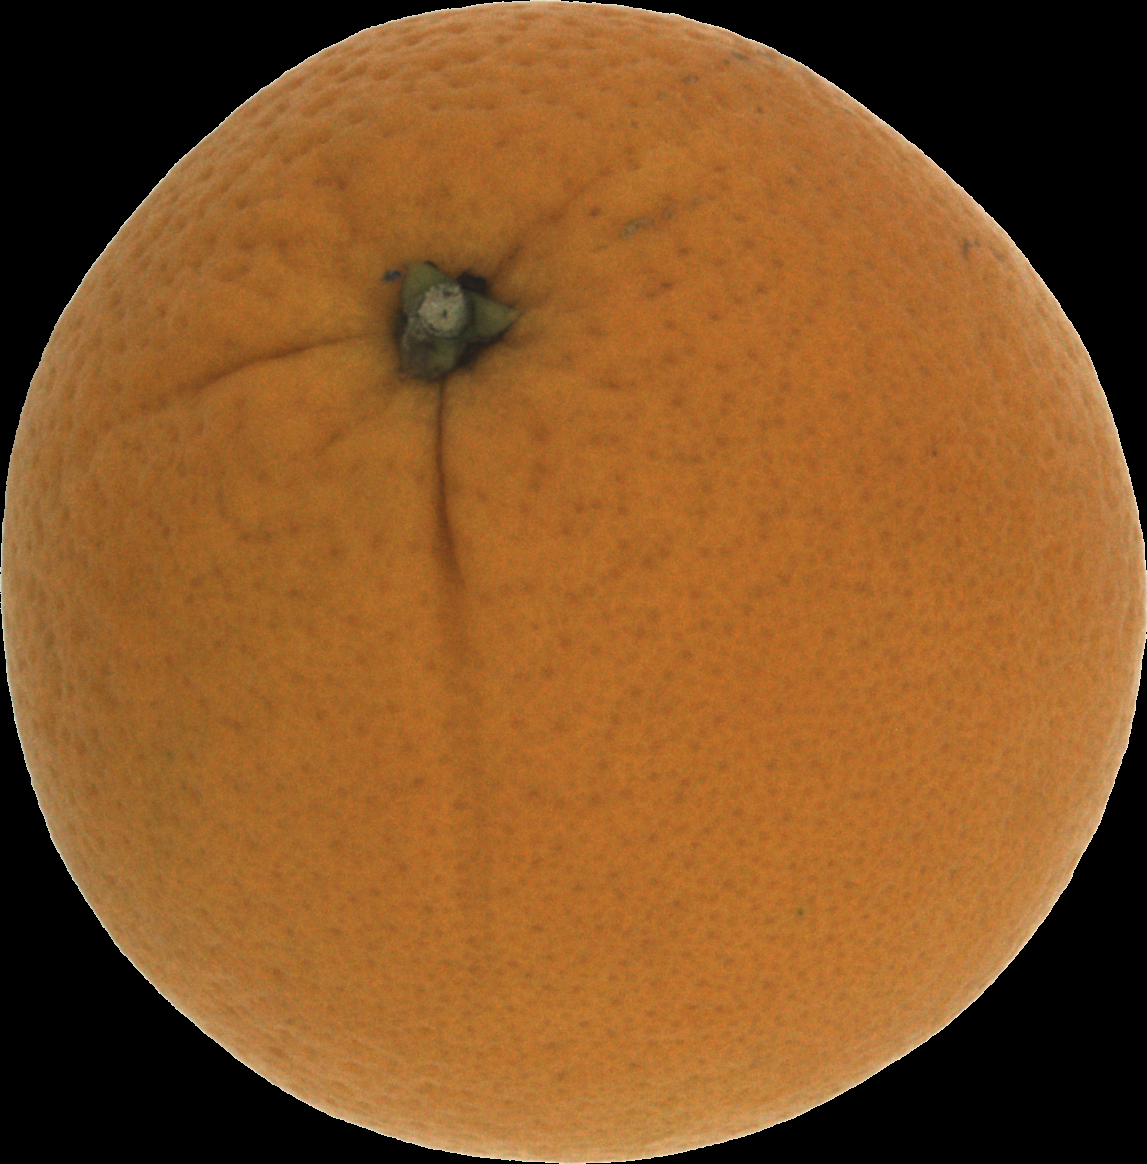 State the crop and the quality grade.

orange, good
